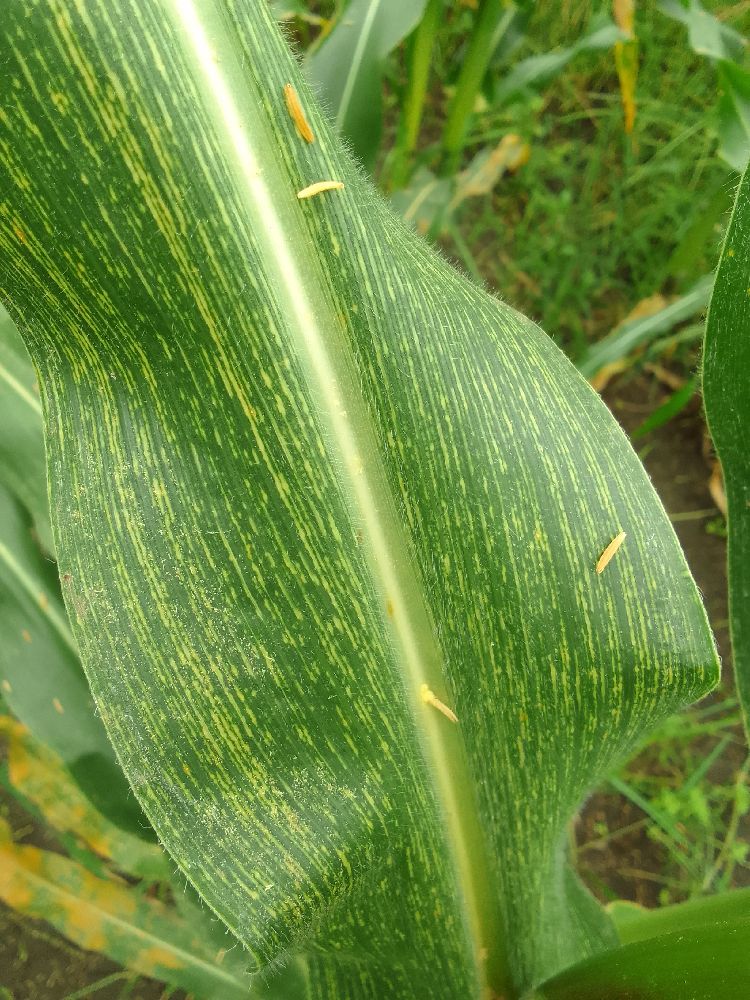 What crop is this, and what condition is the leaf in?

maize, maize streak virus
